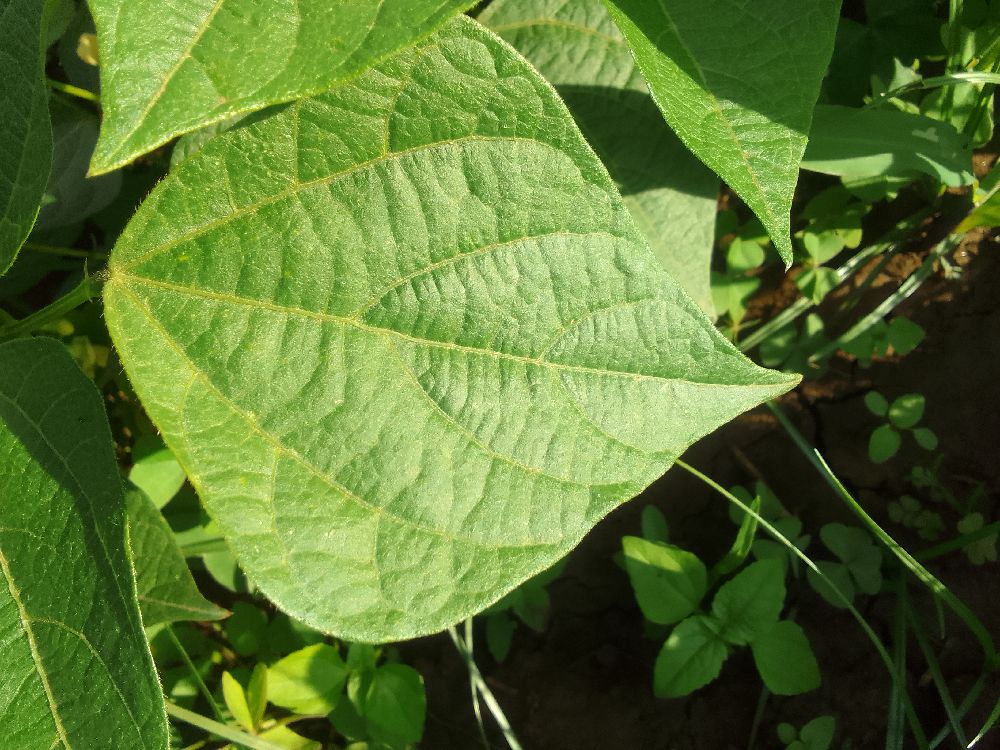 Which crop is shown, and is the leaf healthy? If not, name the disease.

common bean, healthy
